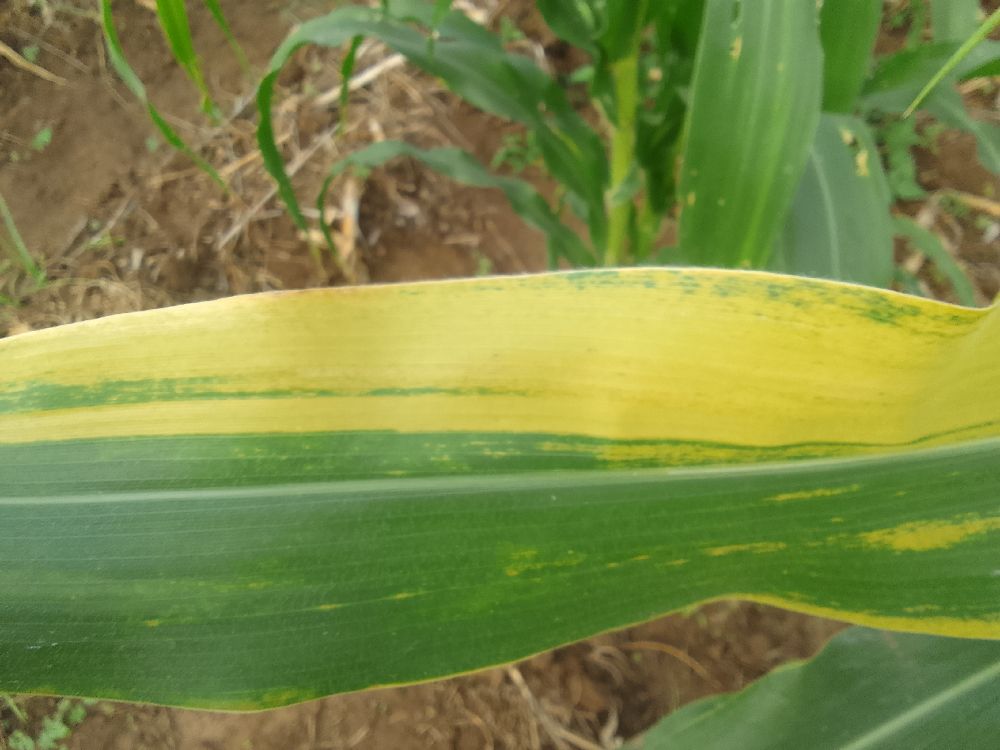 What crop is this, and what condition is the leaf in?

maize, maize lethal necrosis
